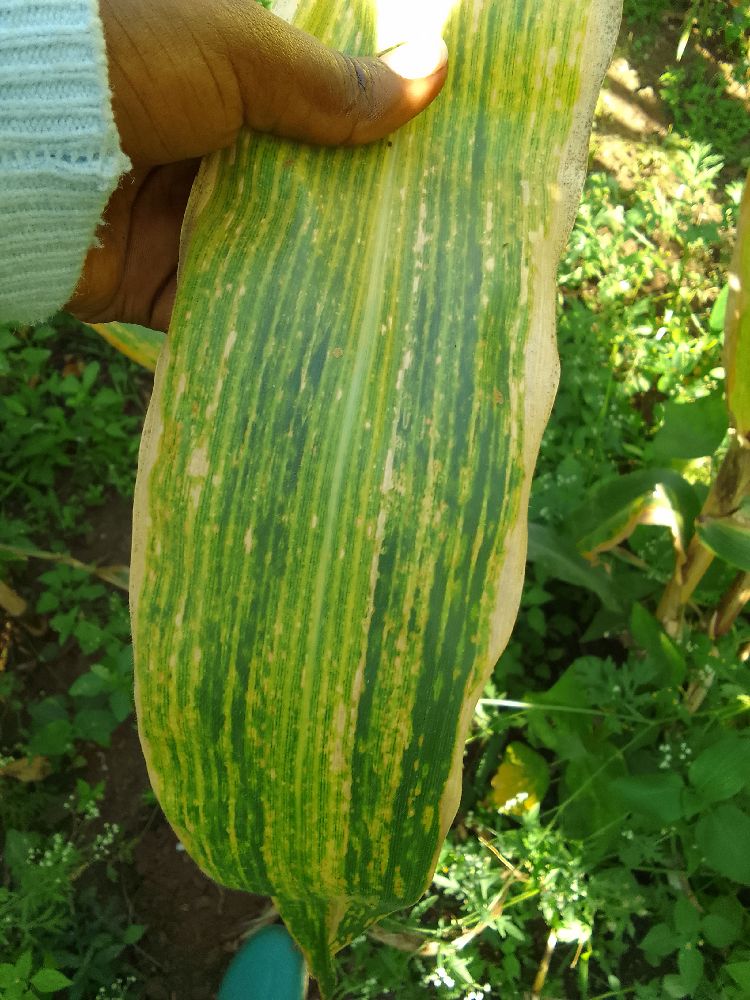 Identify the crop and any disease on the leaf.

maize, maize lethal necrosis
